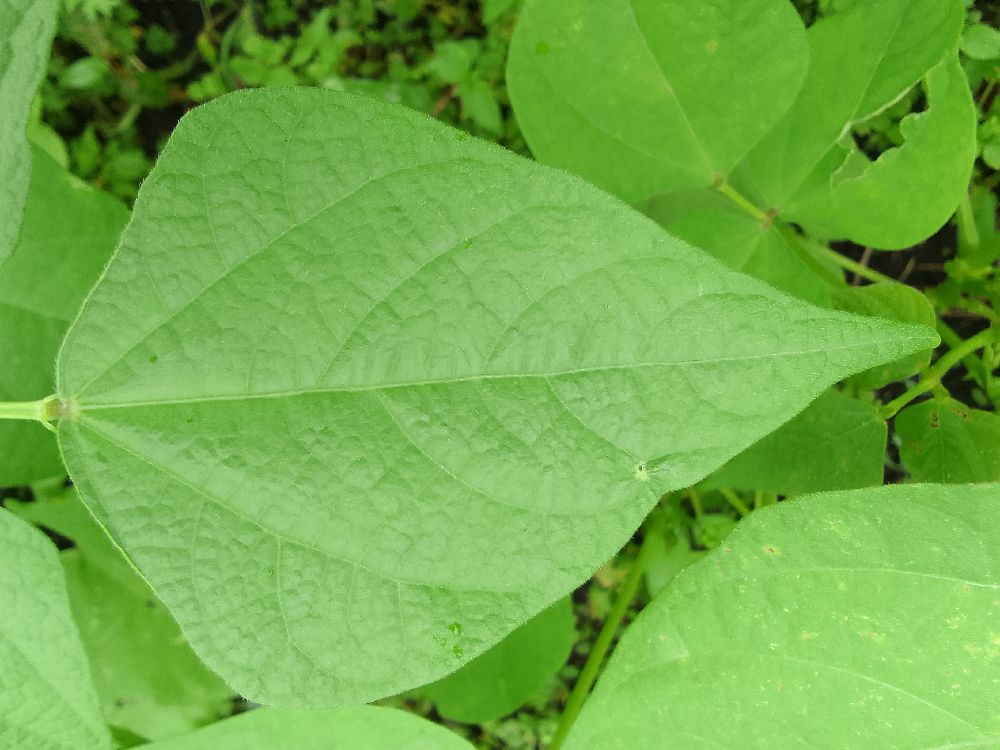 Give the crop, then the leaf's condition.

common bean, healthy
